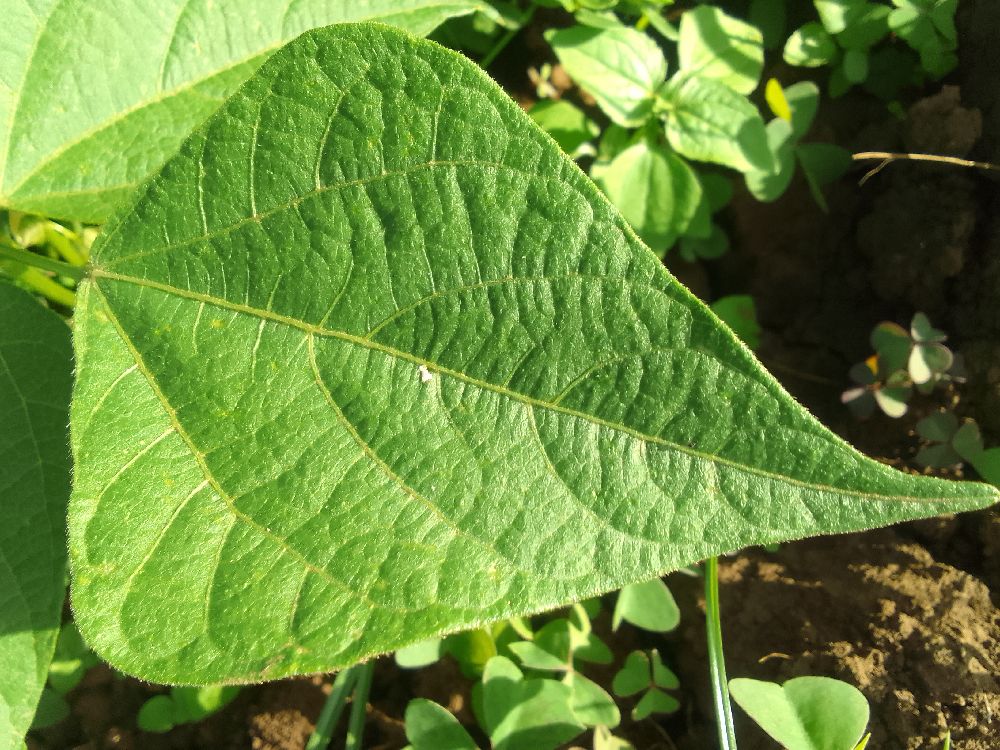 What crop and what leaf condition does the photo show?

common bean, healthy
